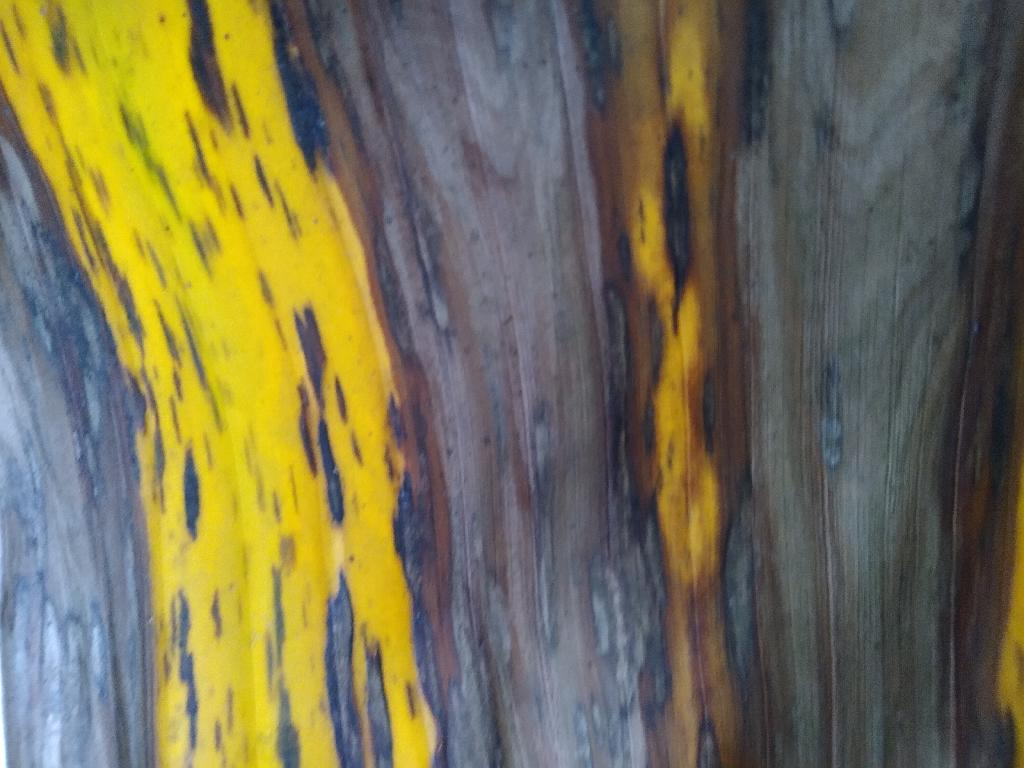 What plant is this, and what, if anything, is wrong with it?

banana, black sigatoka
